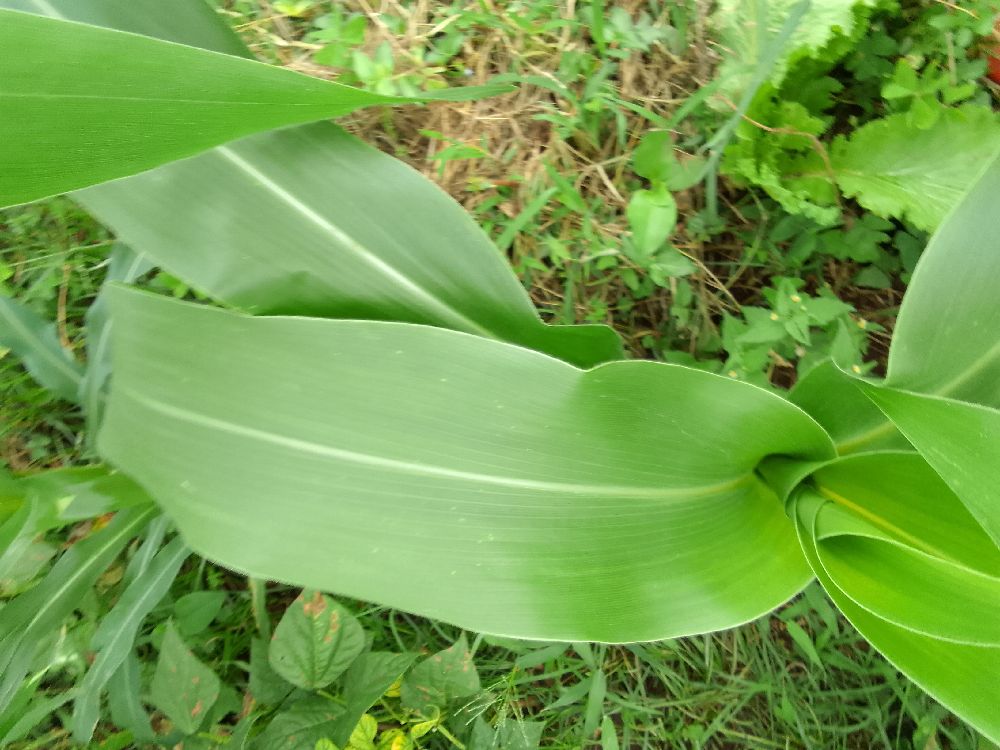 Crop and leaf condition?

maize, healthy
